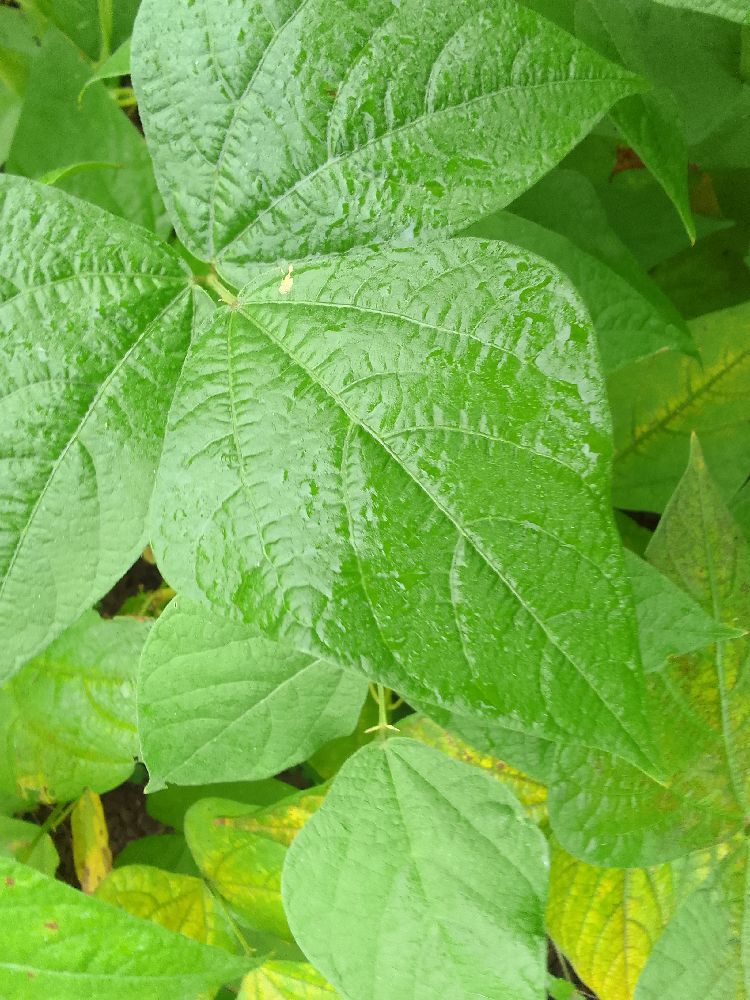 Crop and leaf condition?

common bean, healthy
